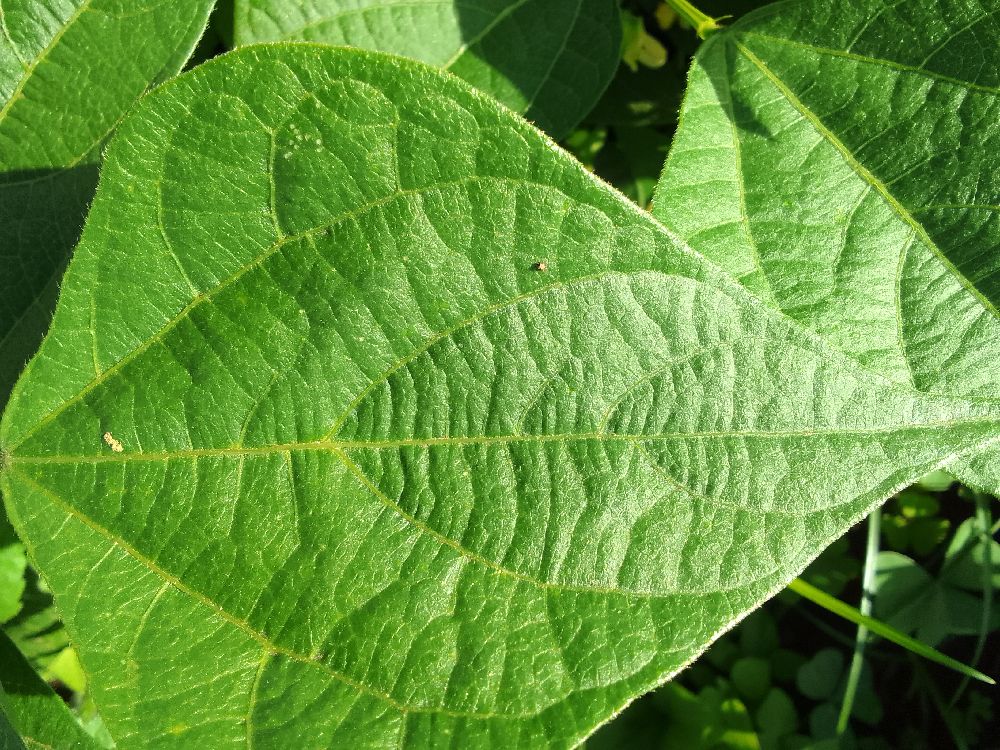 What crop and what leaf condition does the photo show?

common bean, healthy
